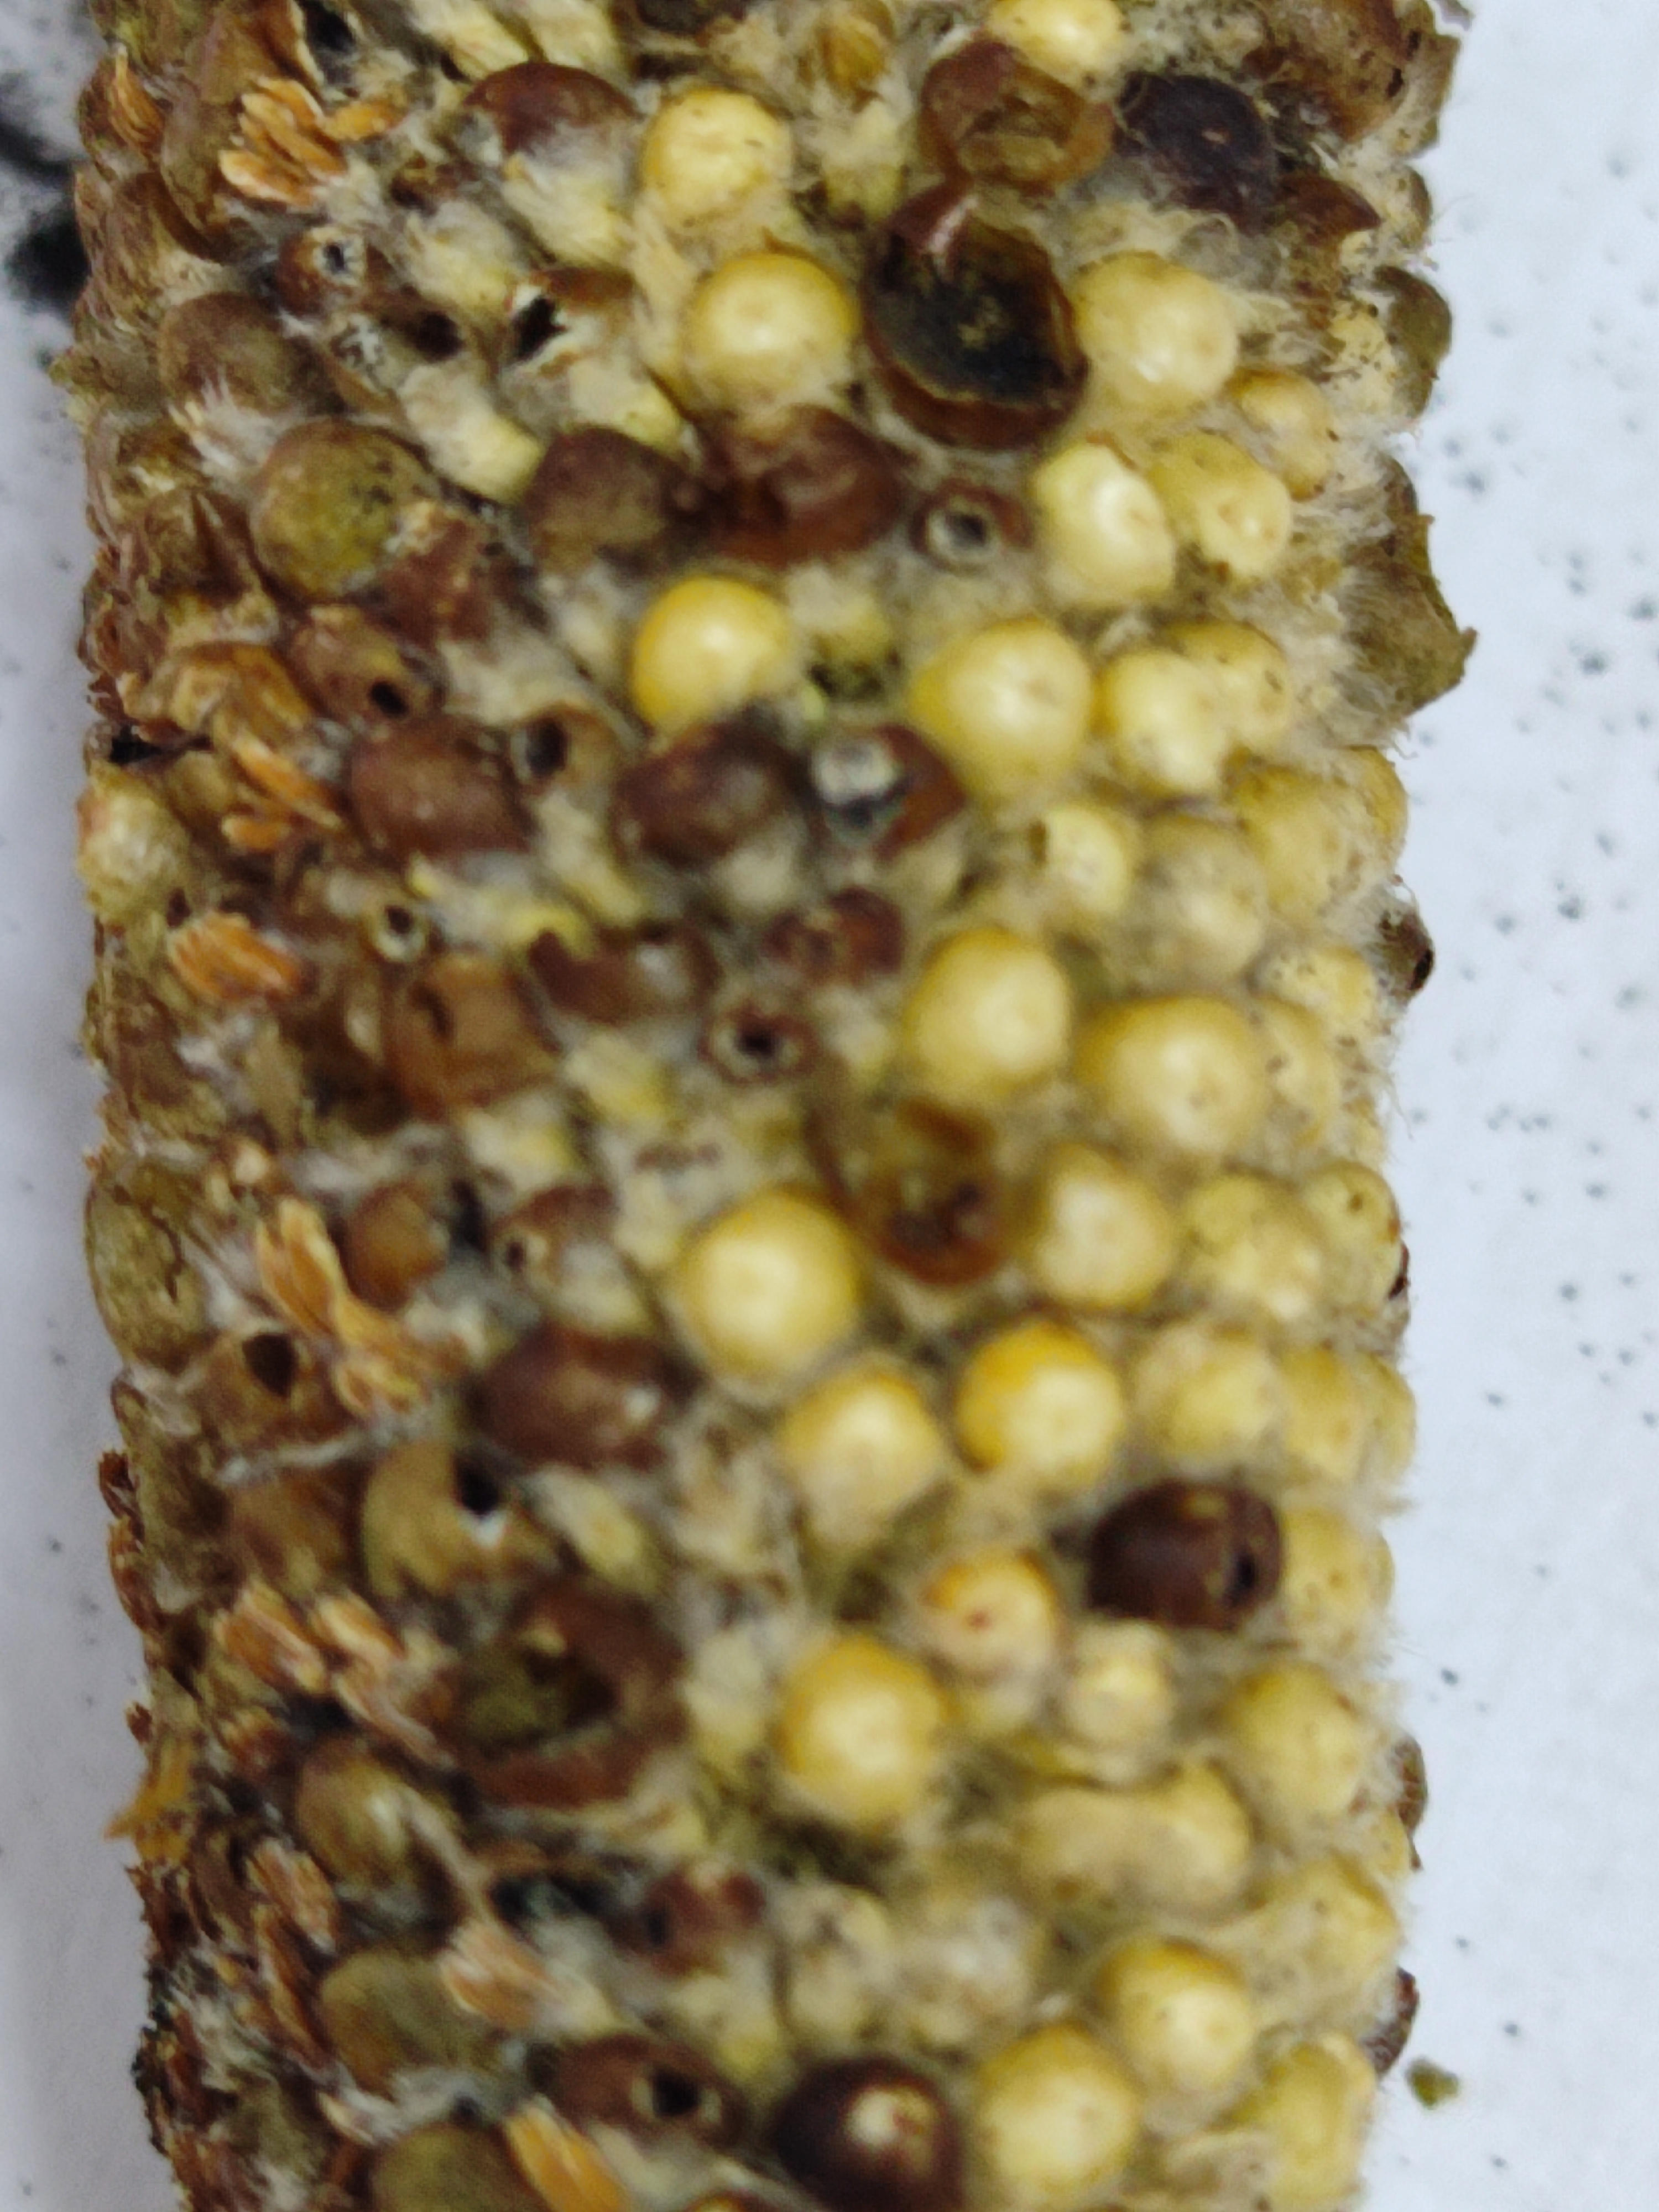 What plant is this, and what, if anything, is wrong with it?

pearl millet, smut
